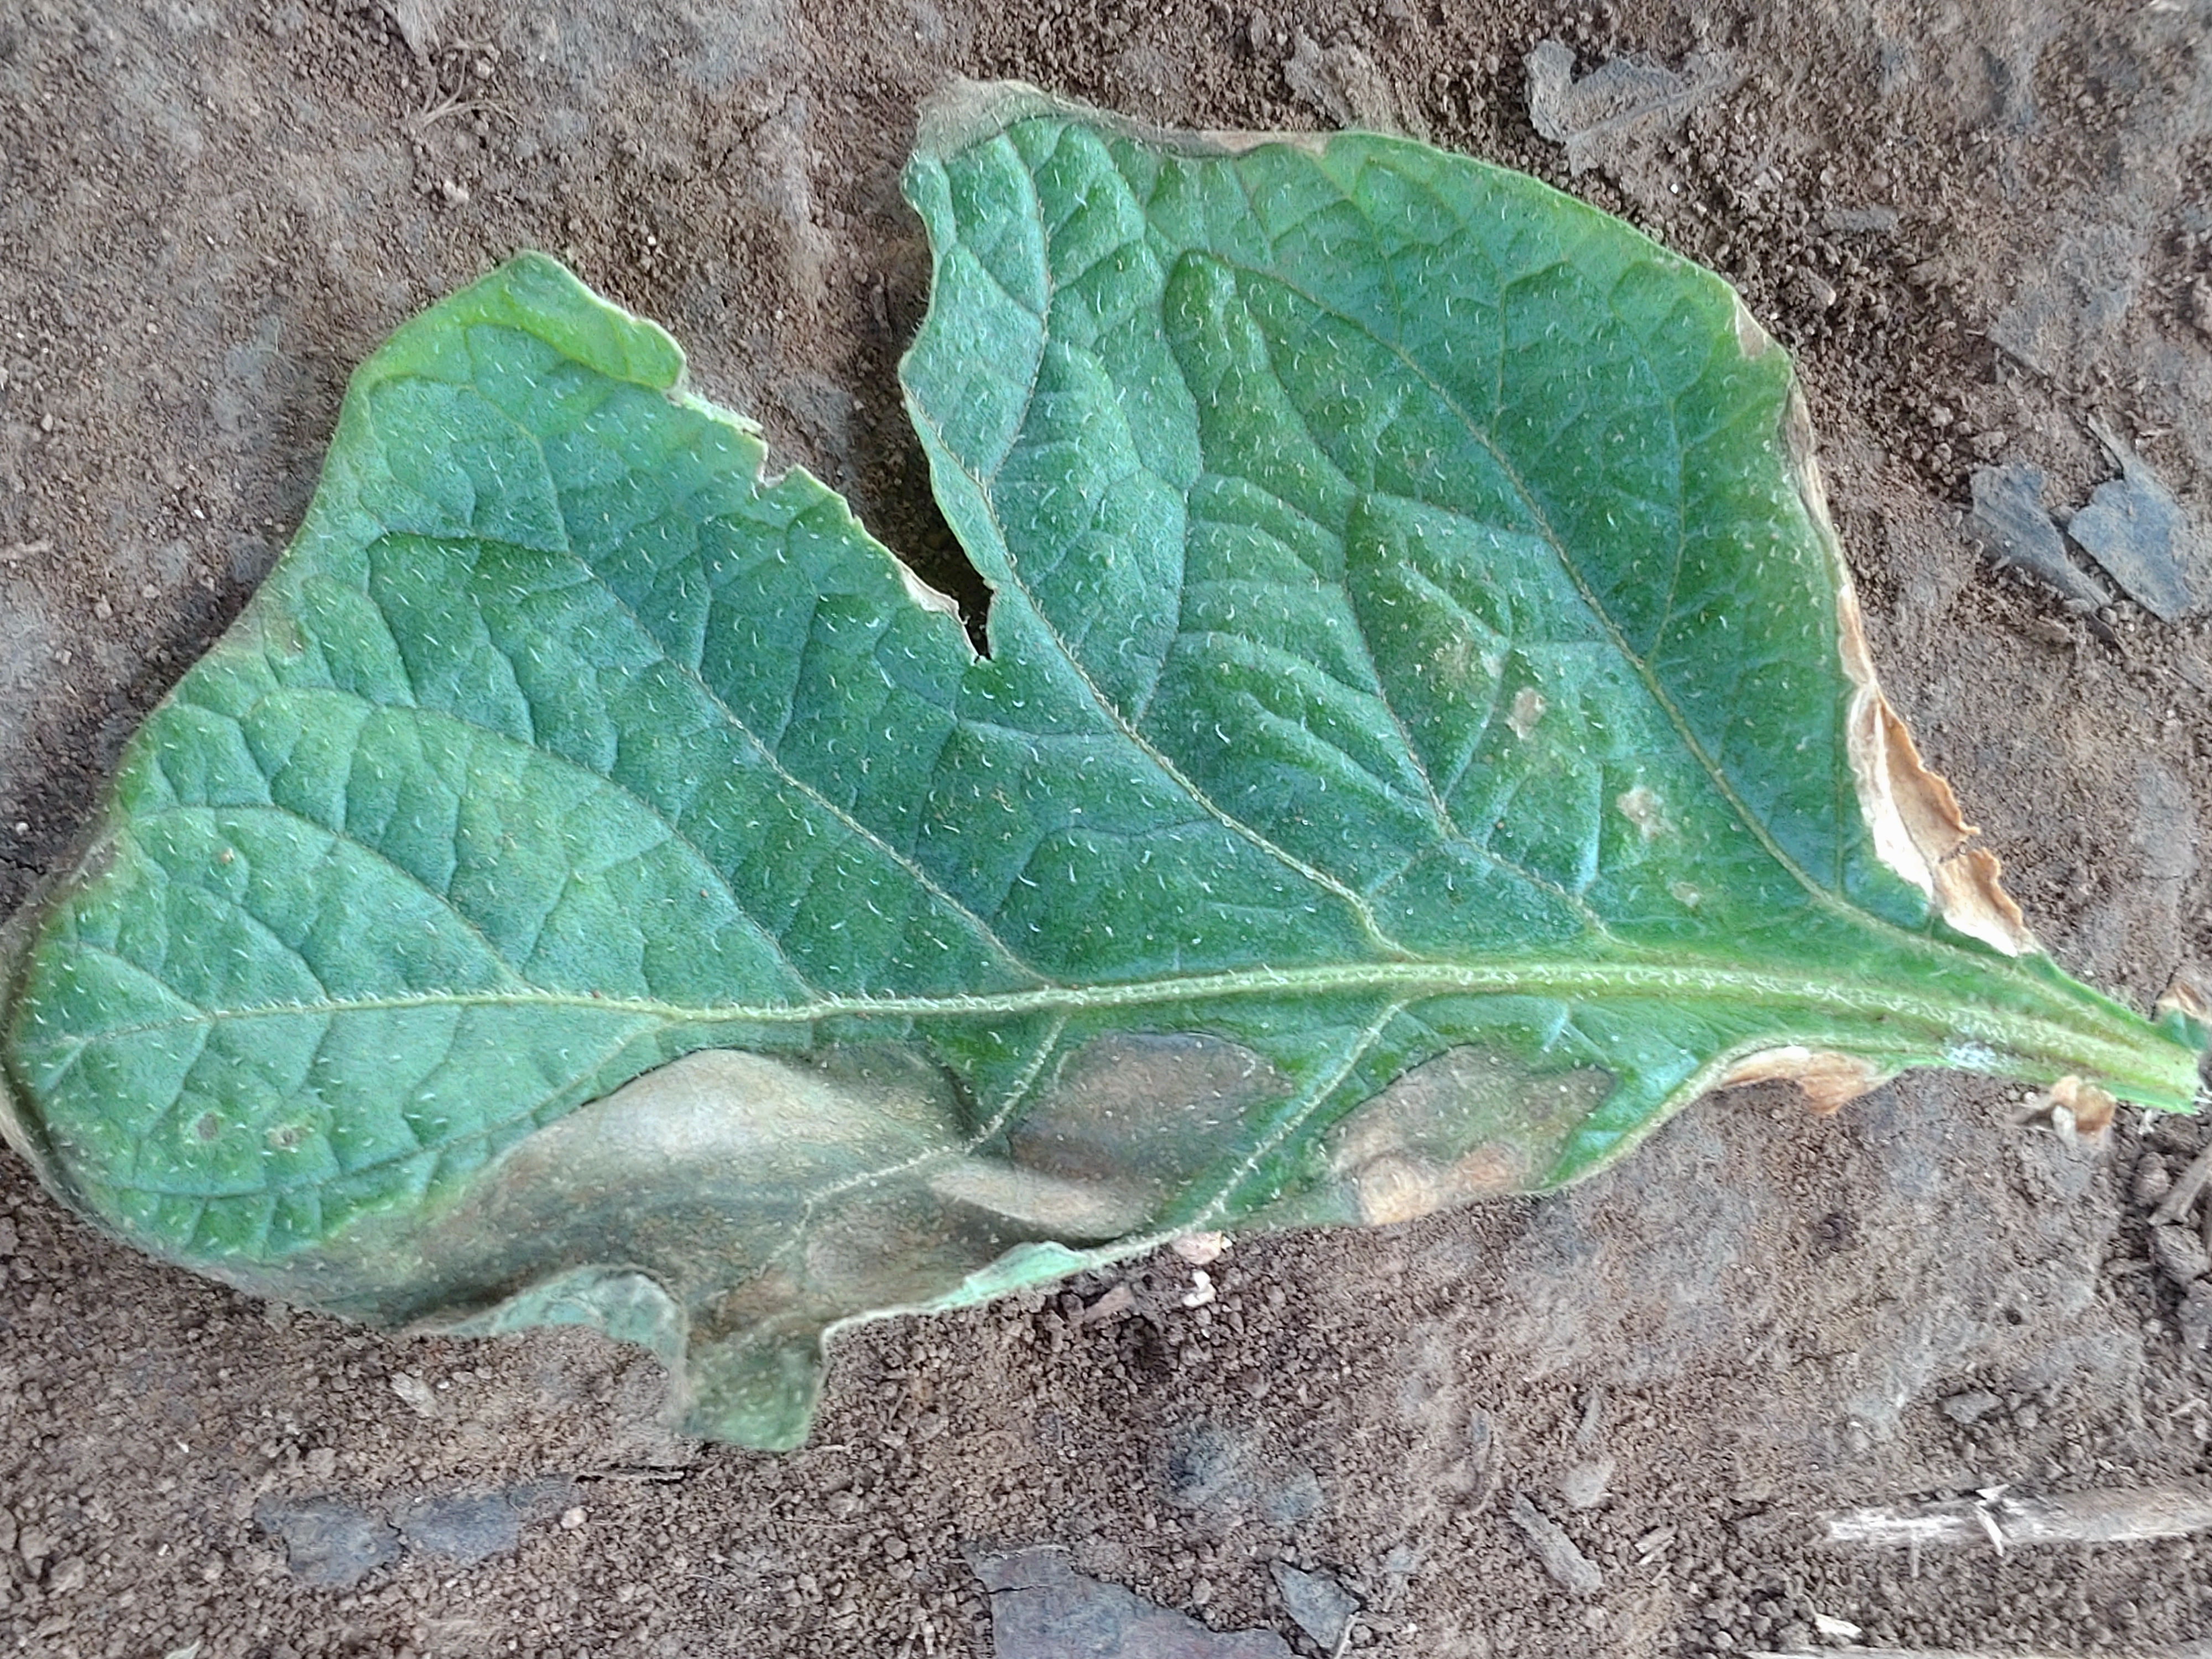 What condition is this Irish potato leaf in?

early blight
